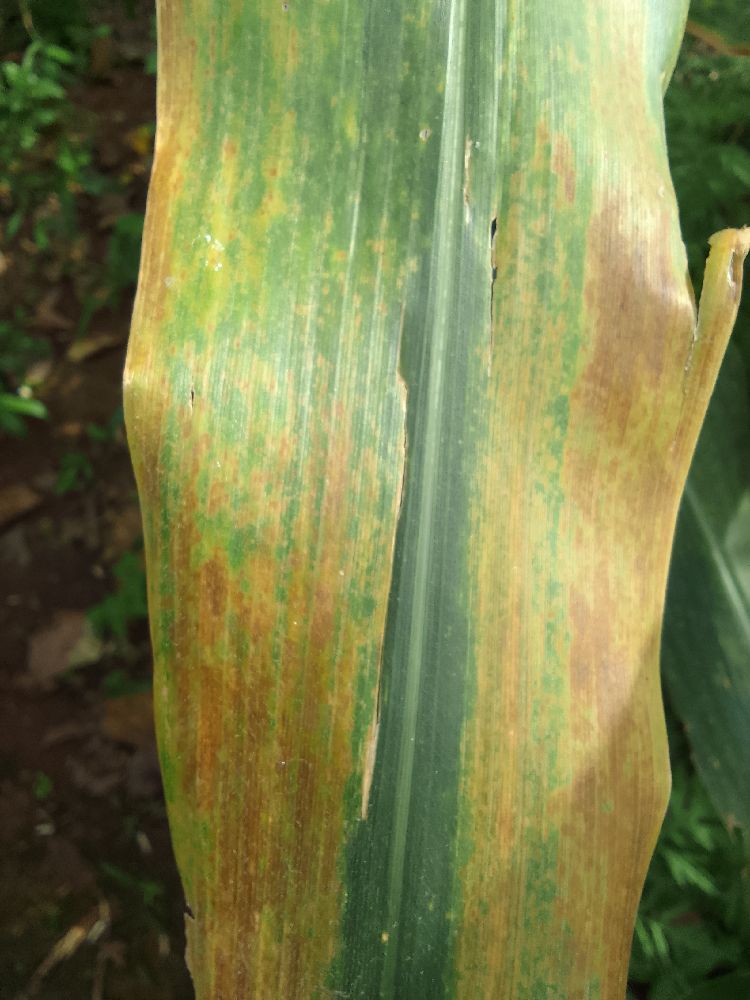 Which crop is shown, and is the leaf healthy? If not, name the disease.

maize, maize lethal necrosis
